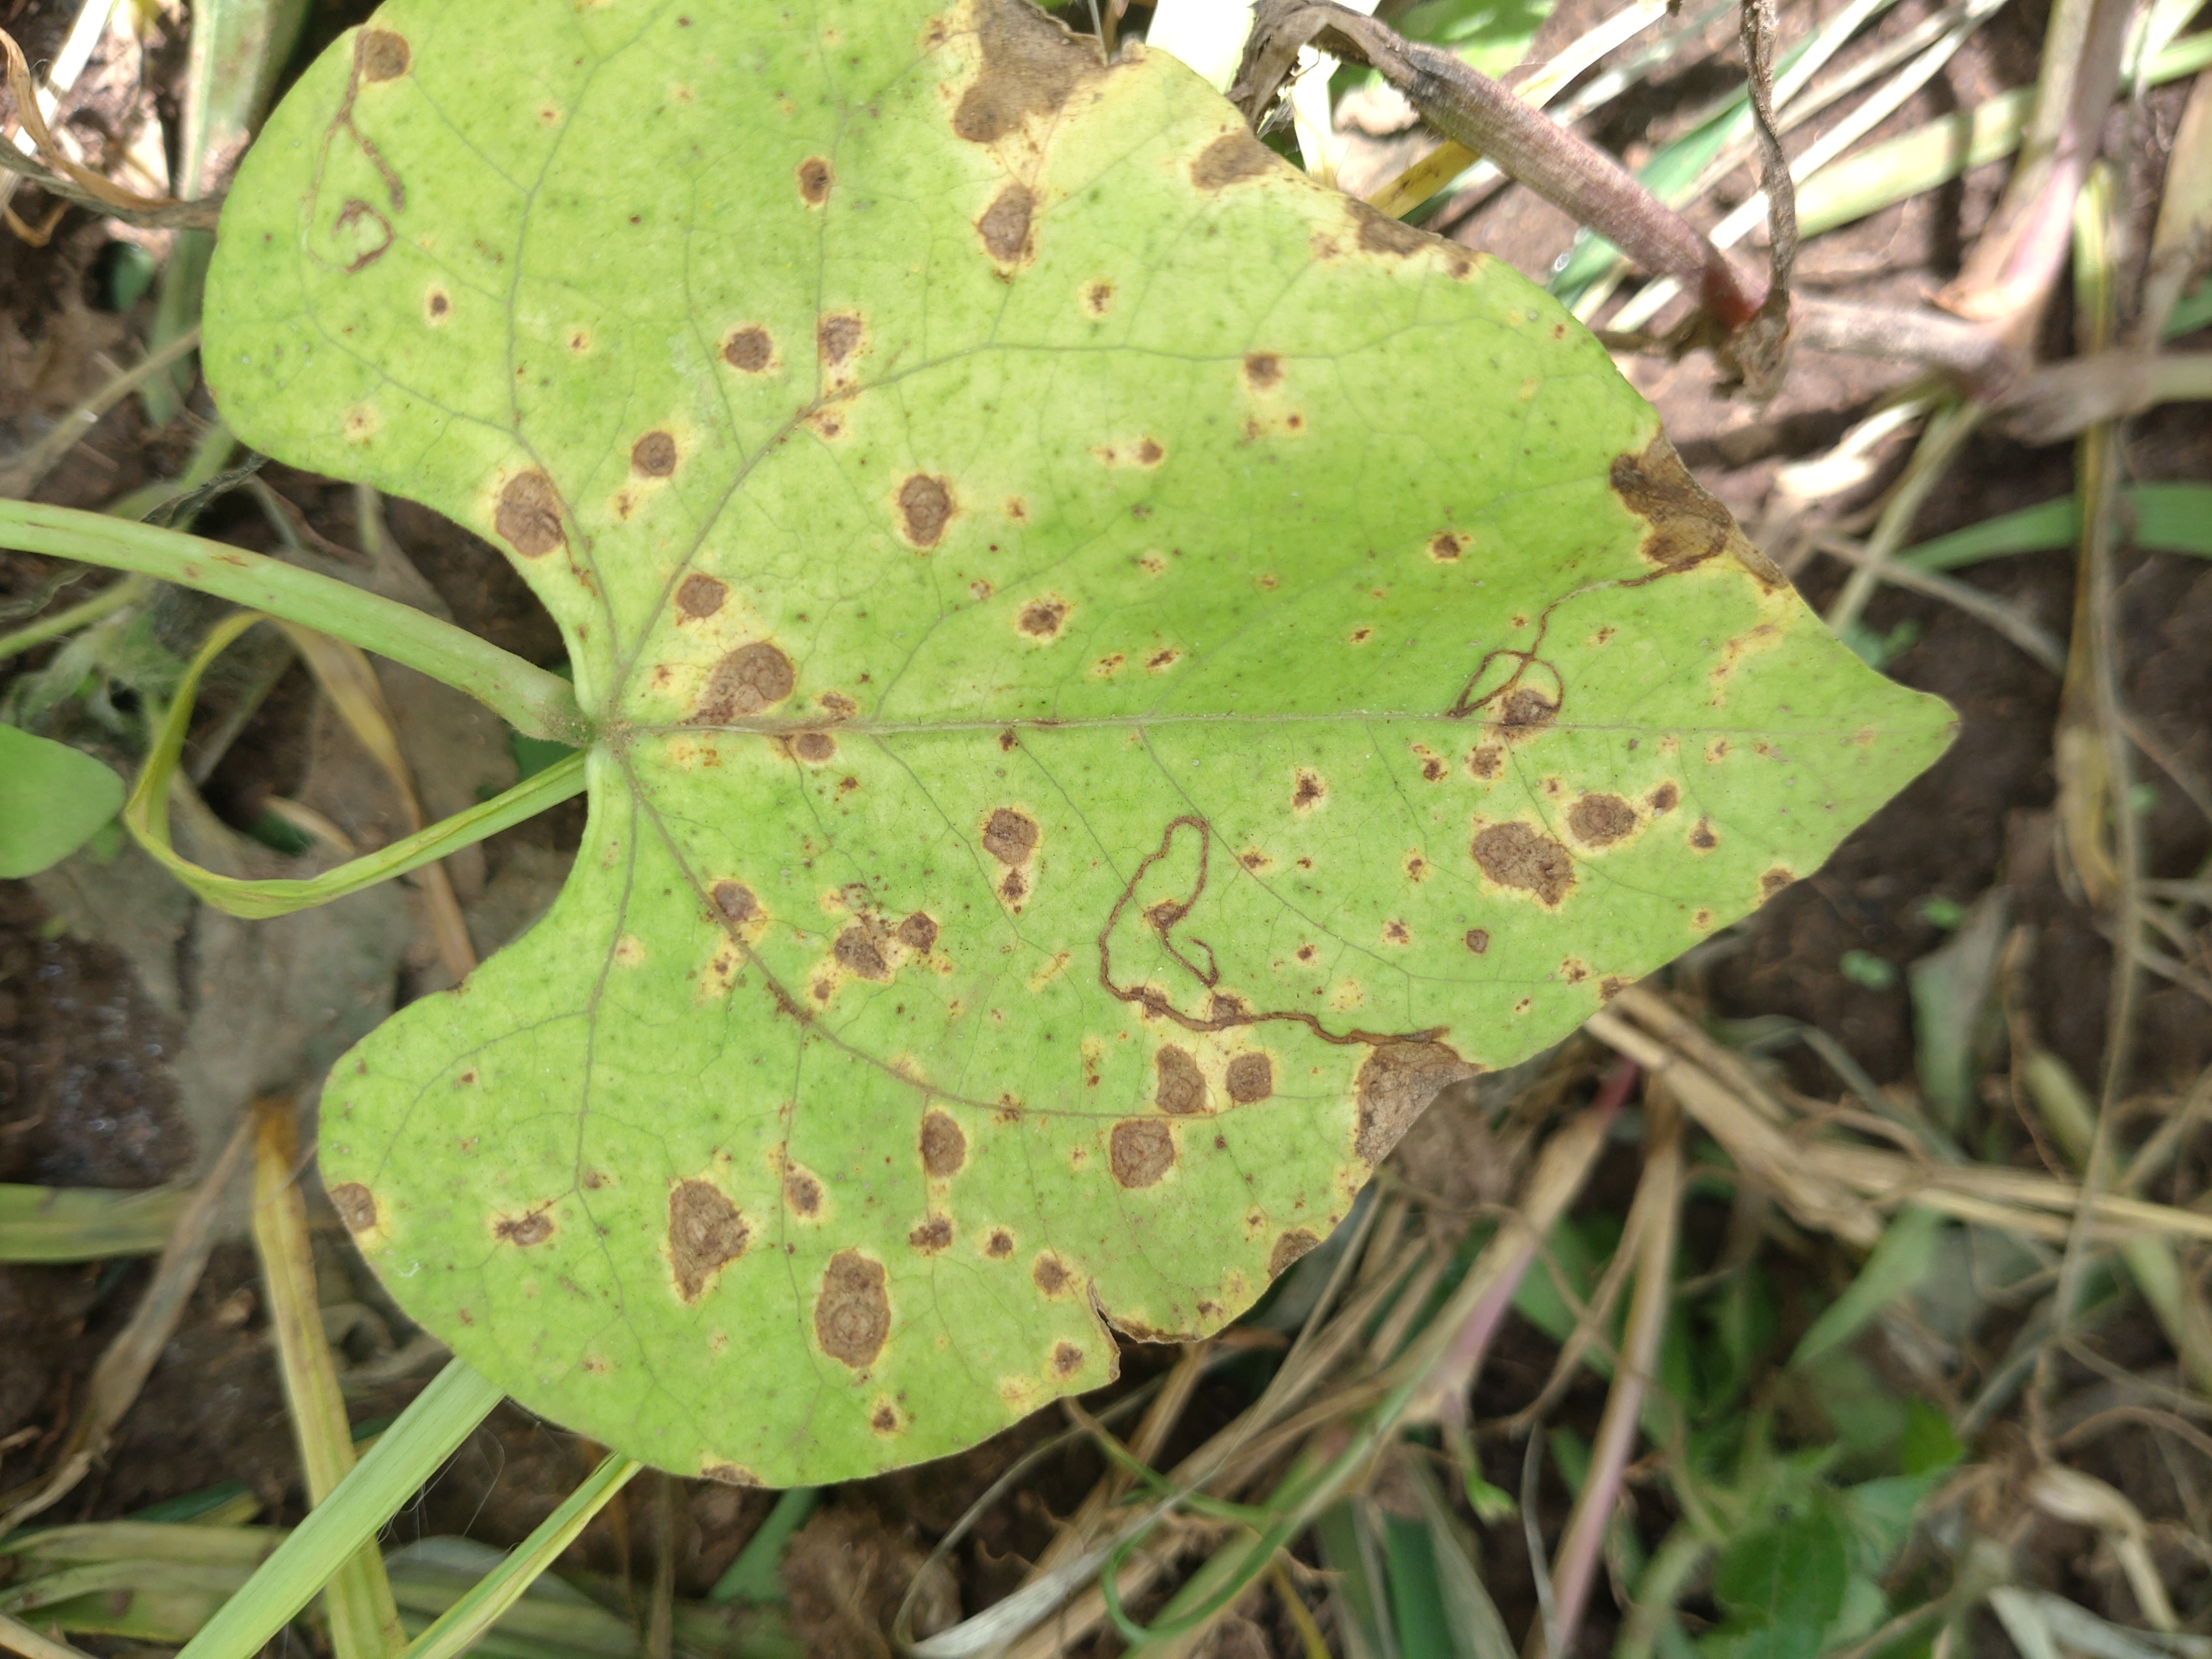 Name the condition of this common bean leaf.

rust
